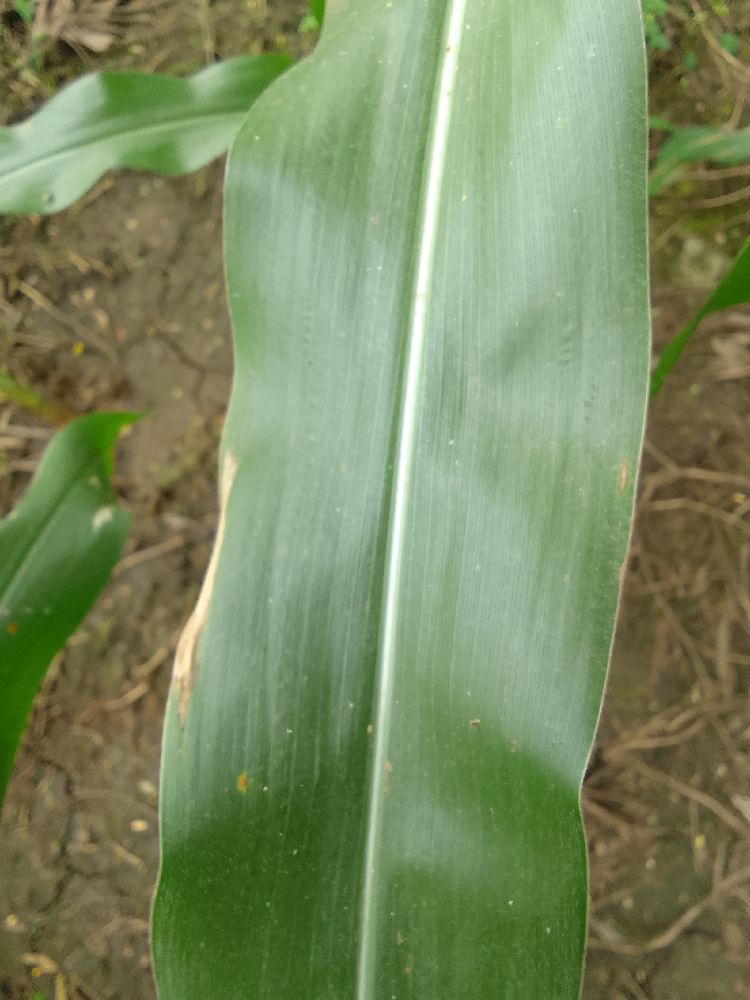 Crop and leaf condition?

maize, healthy
